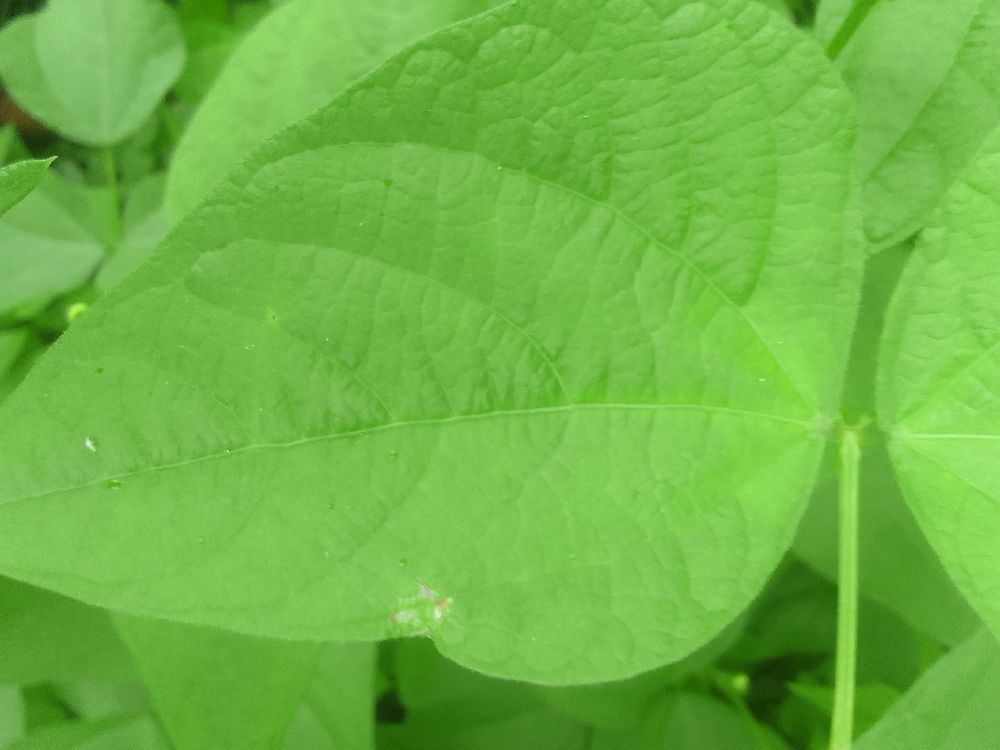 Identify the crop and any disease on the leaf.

common bean, healthy
